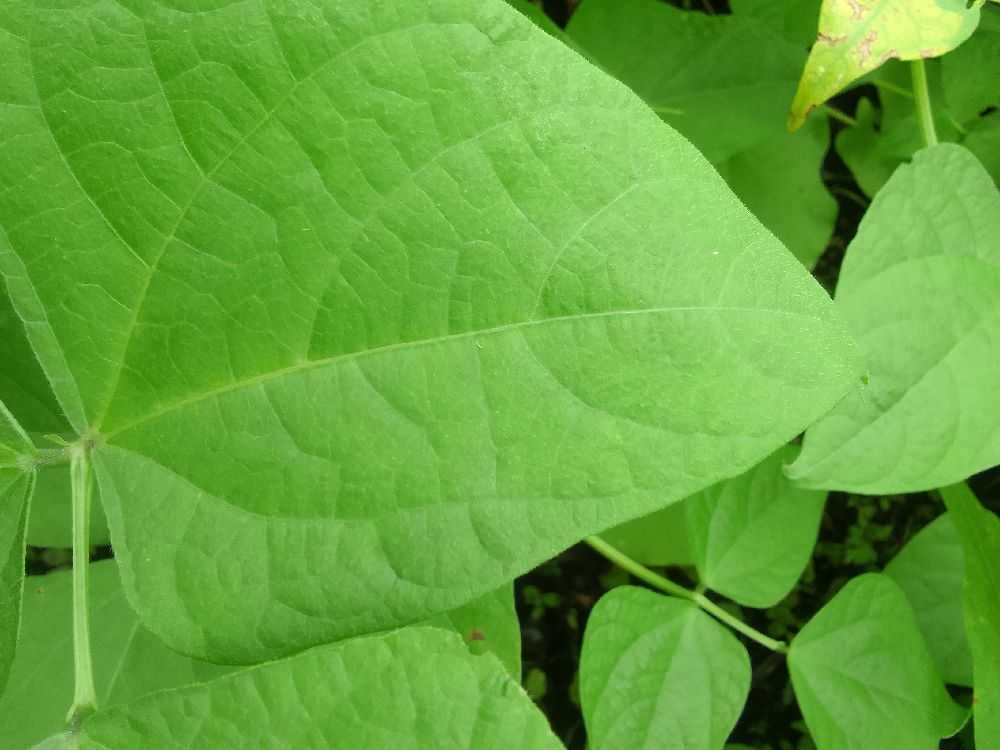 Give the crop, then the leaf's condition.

common bean, healthy
